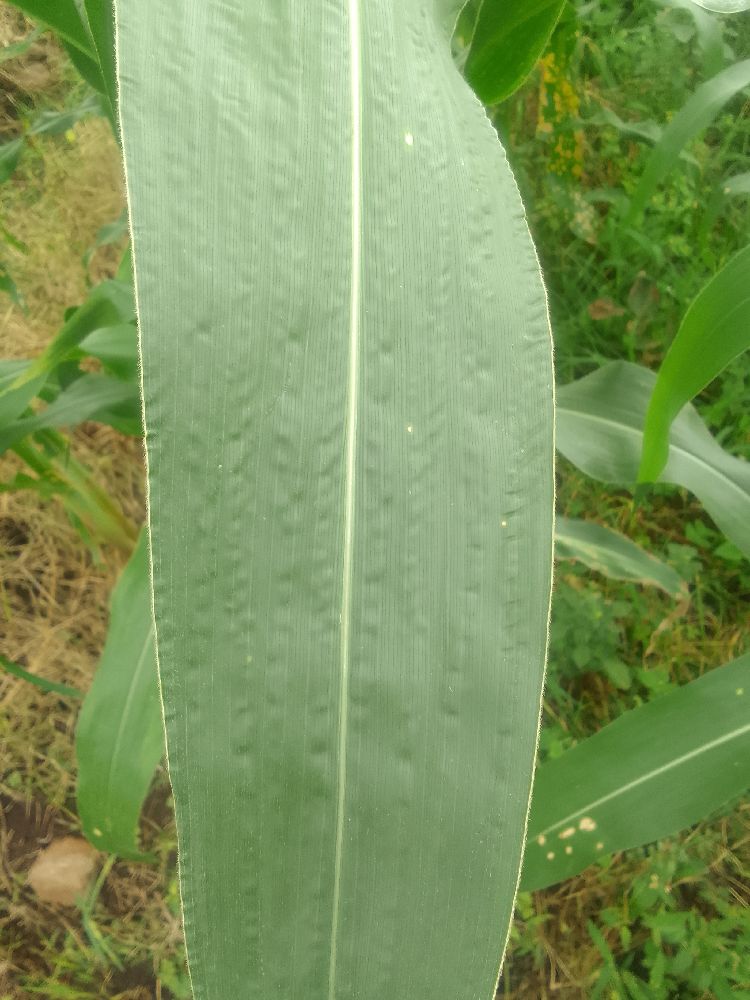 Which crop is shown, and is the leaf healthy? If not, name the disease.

maize, healthy
